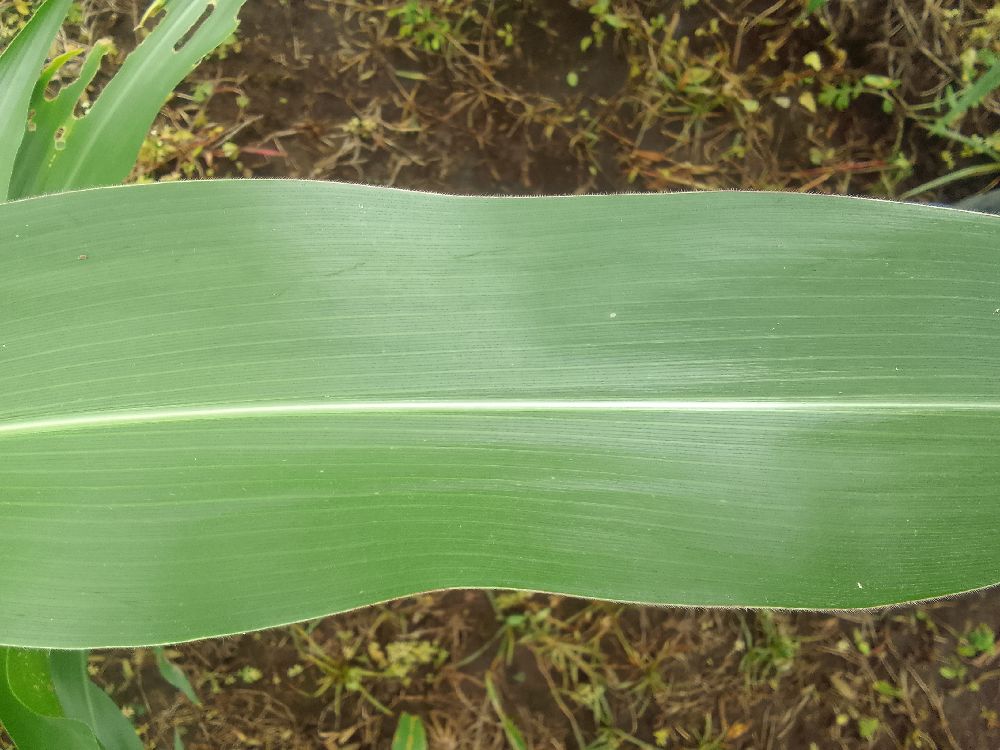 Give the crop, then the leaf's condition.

maize, healthy
